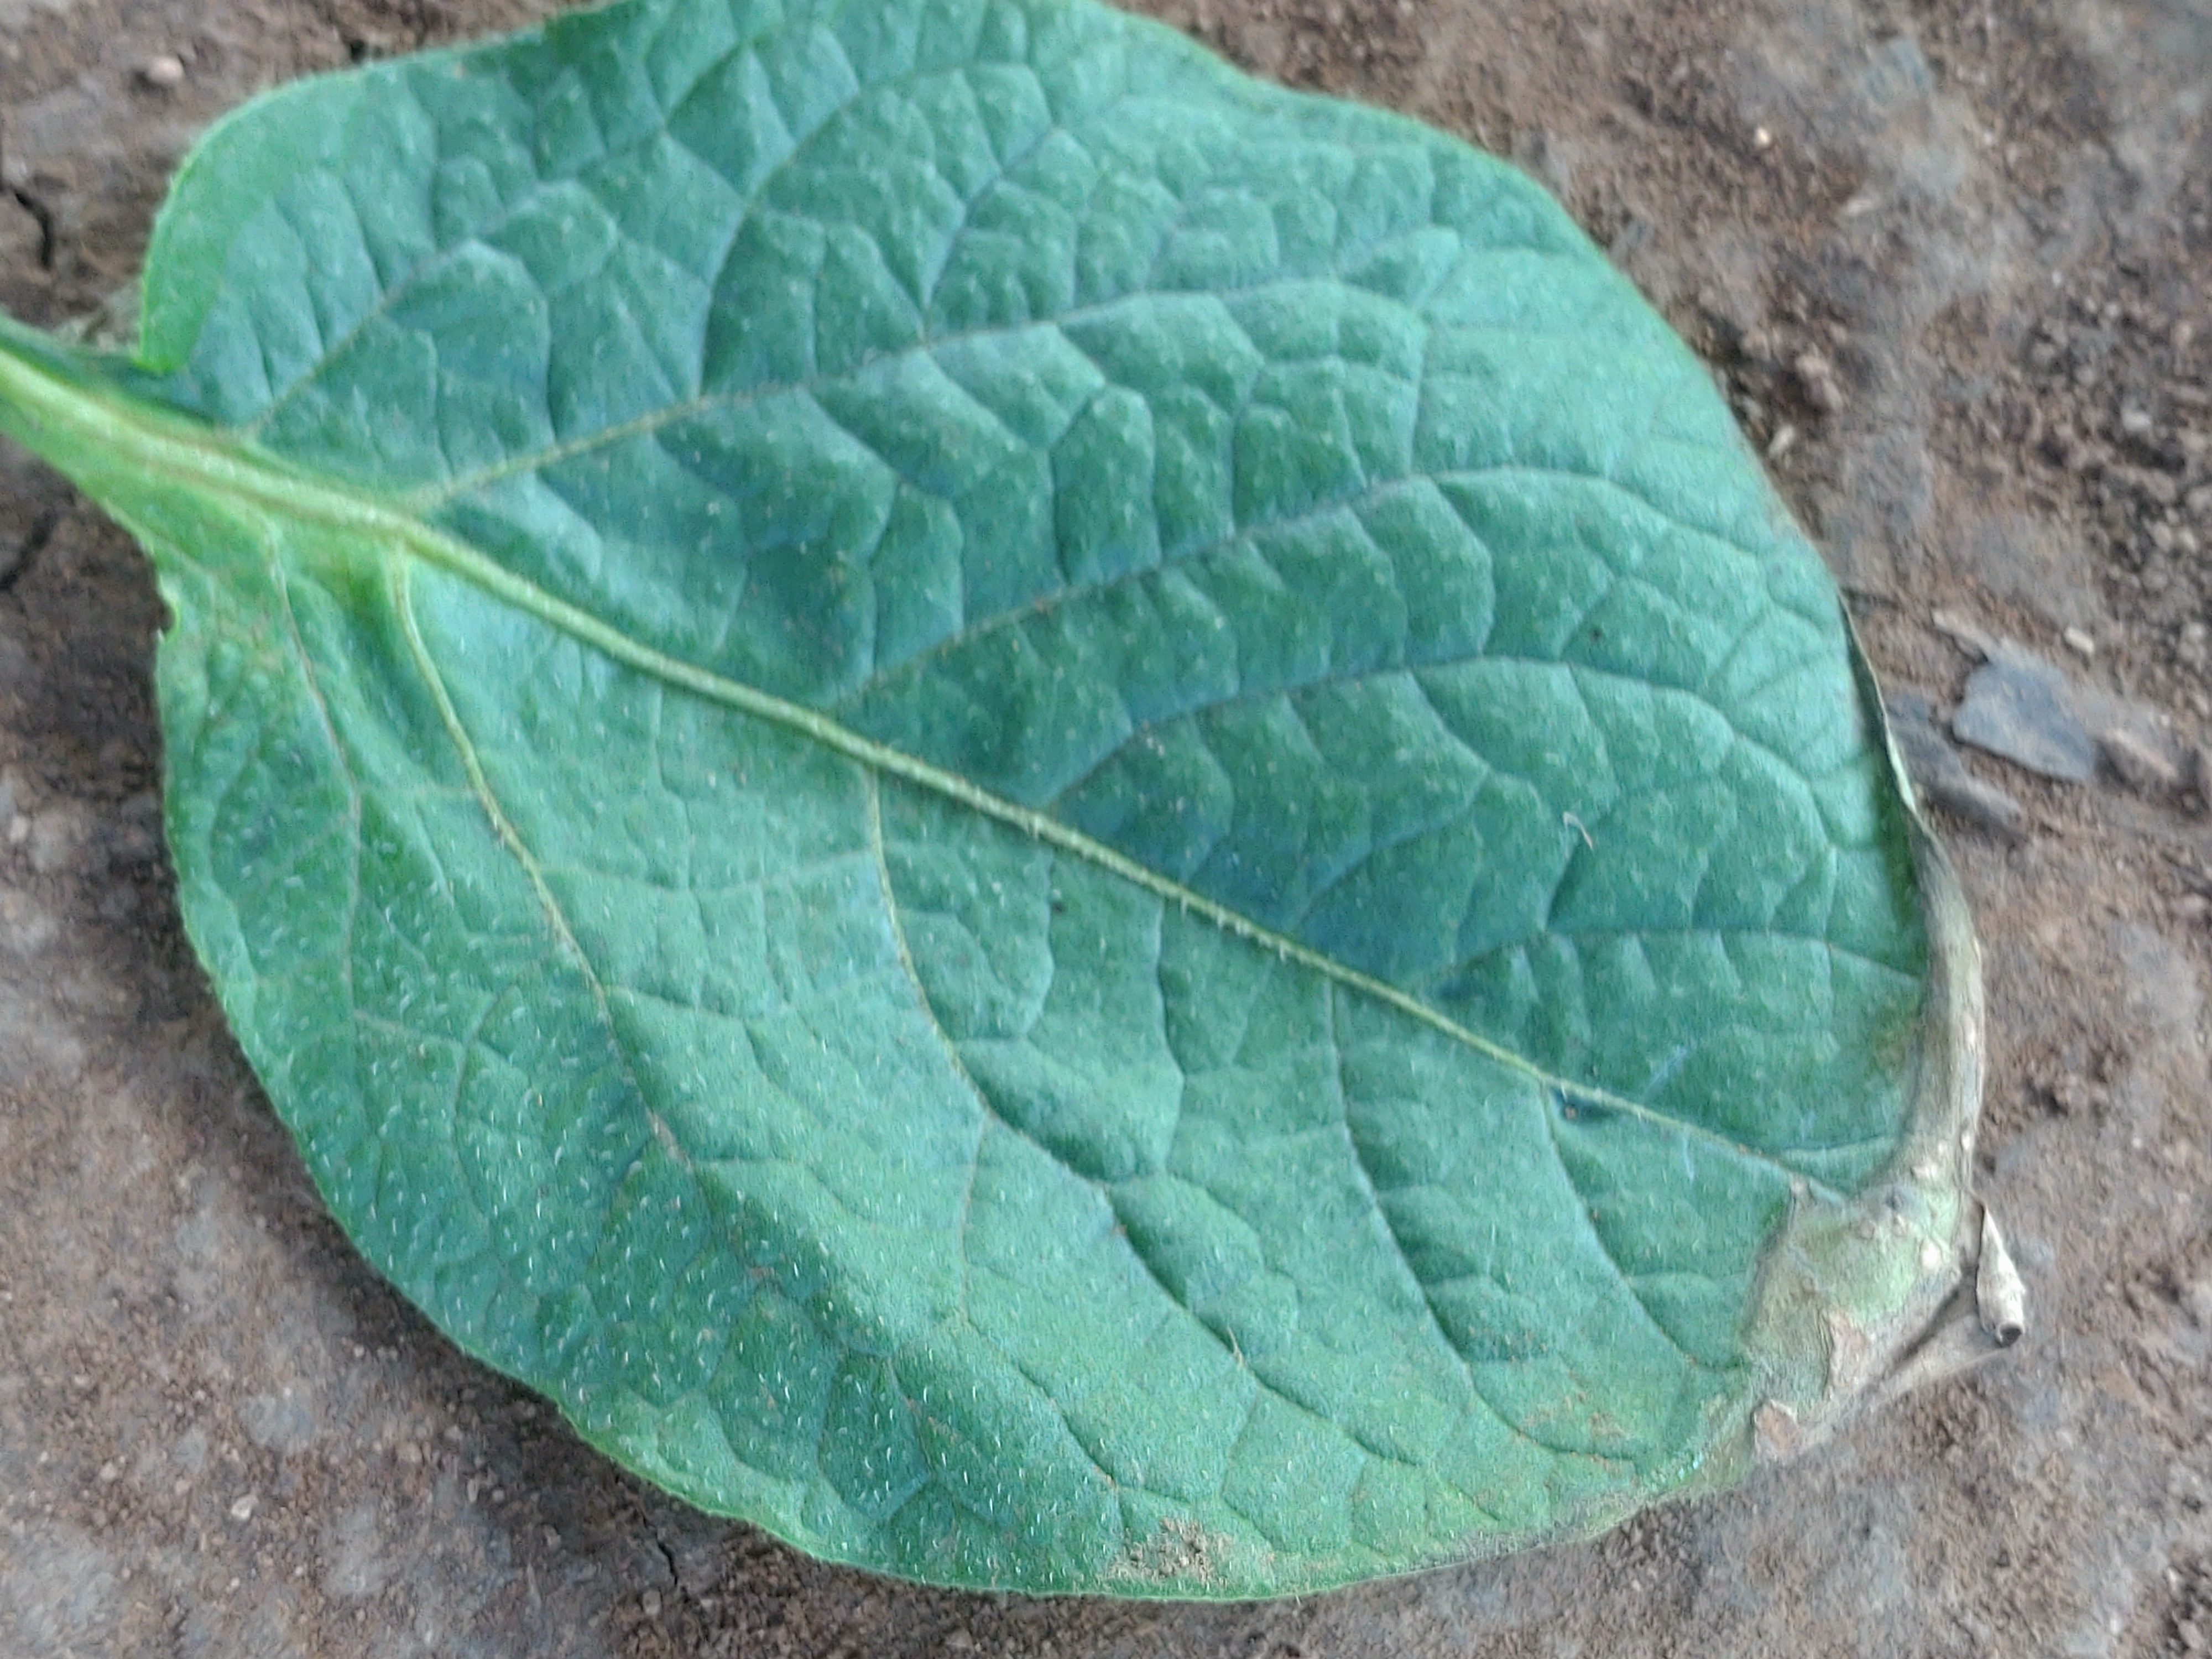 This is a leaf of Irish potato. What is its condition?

early blight
